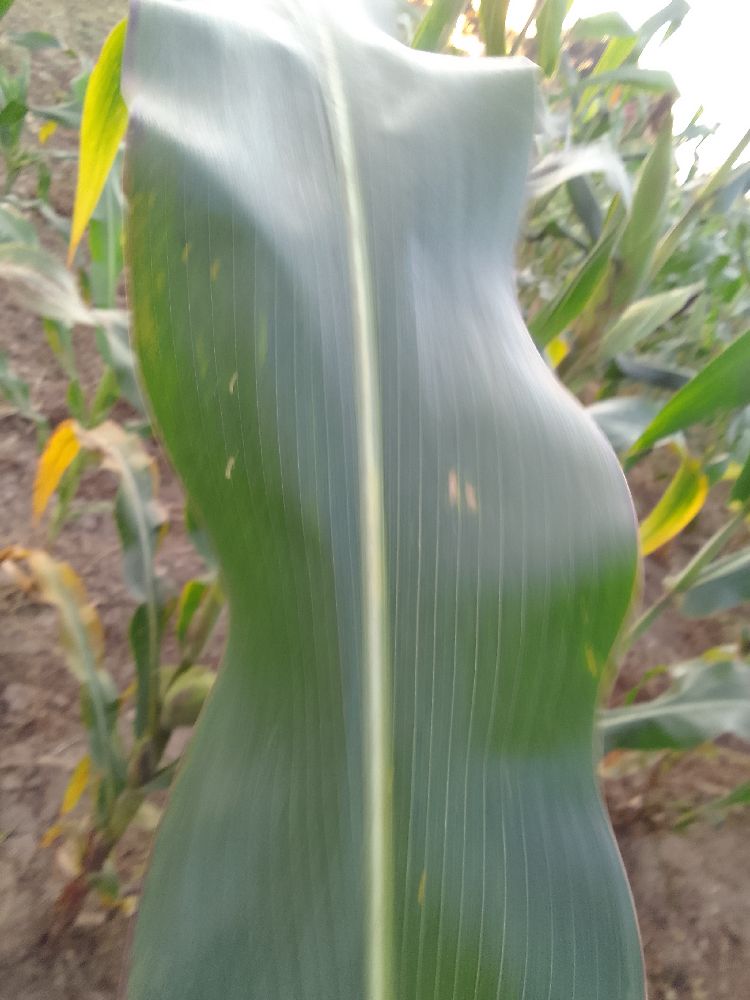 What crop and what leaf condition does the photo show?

maize, healthy
